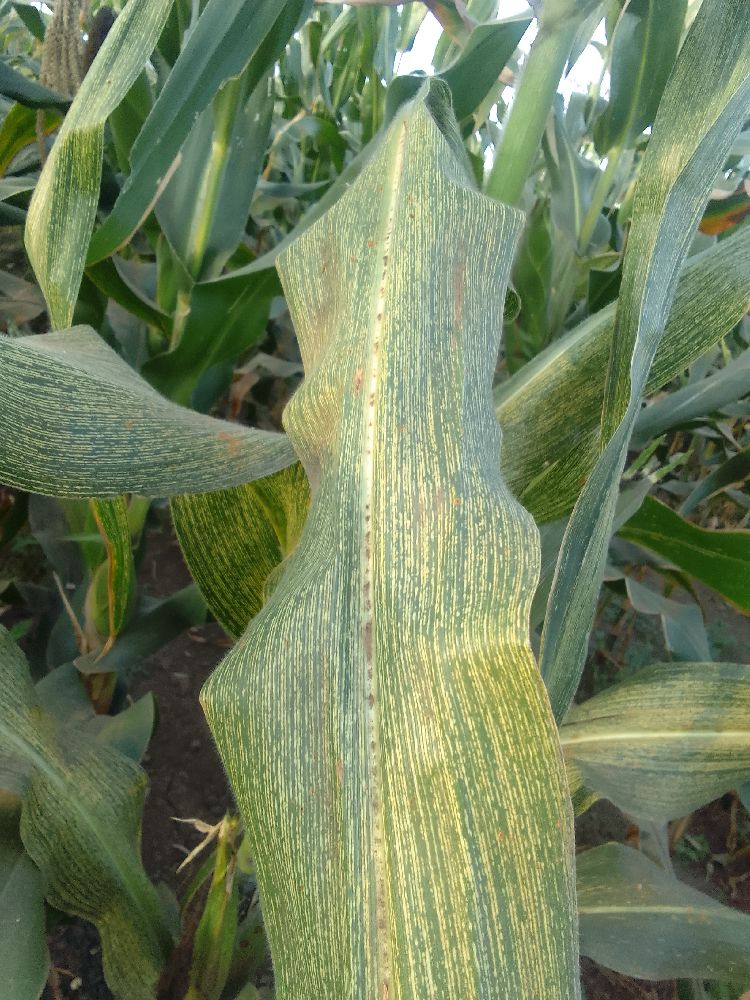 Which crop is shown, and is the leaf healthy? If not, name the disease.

maize, maize streak virus
